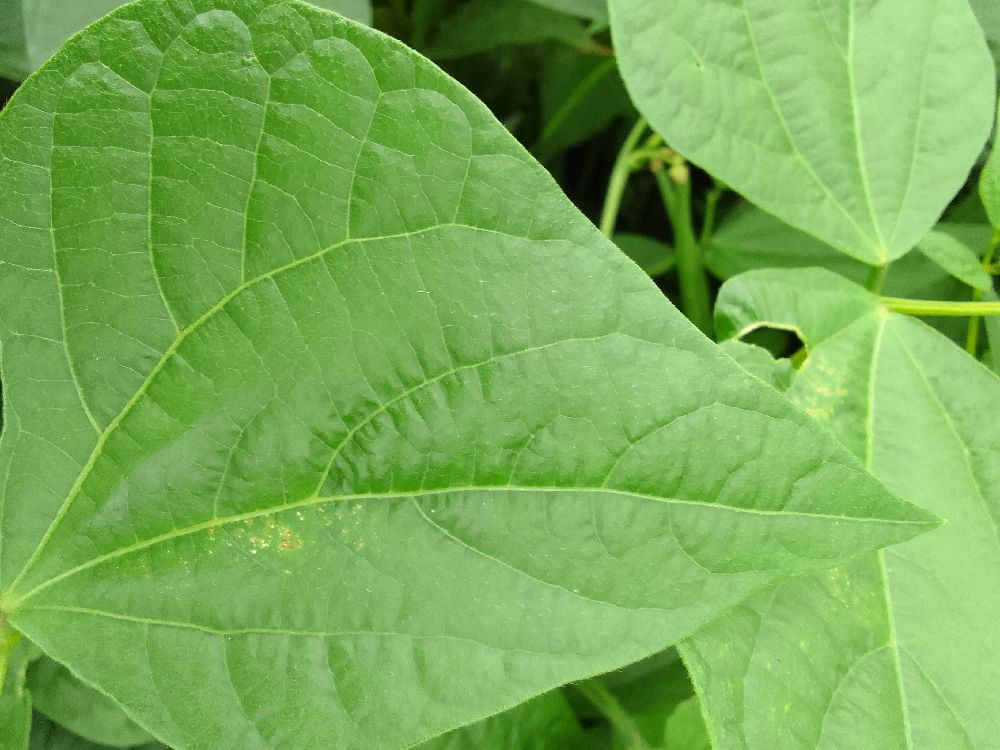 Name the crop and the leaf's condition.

common bean, healthy
